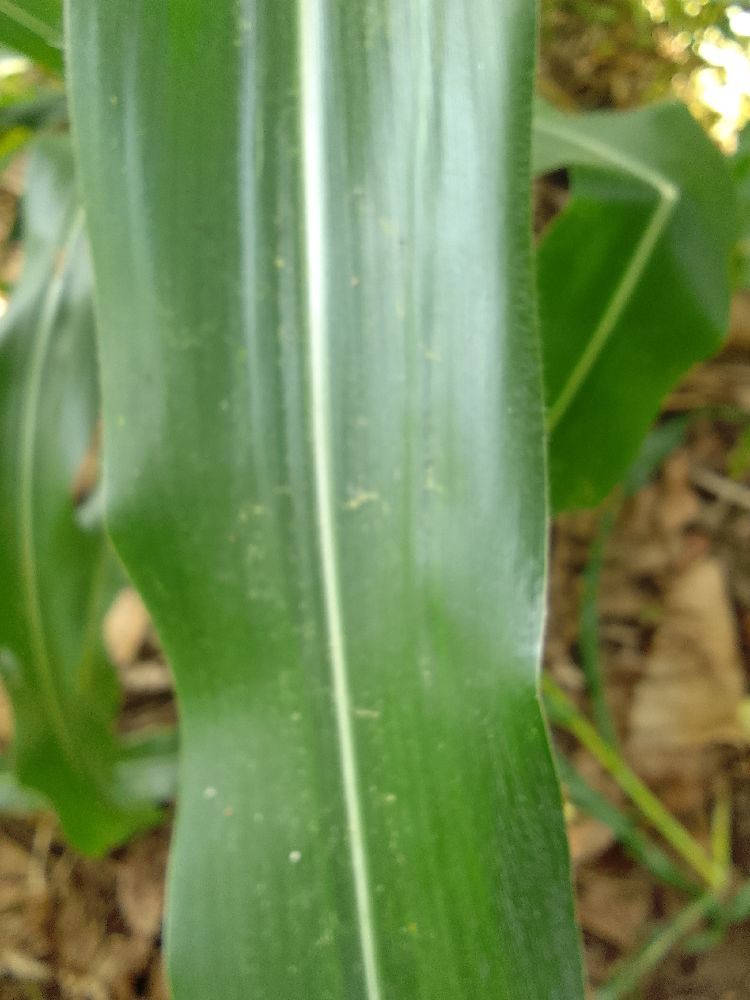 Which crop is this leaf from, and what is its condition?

maize, healthy
